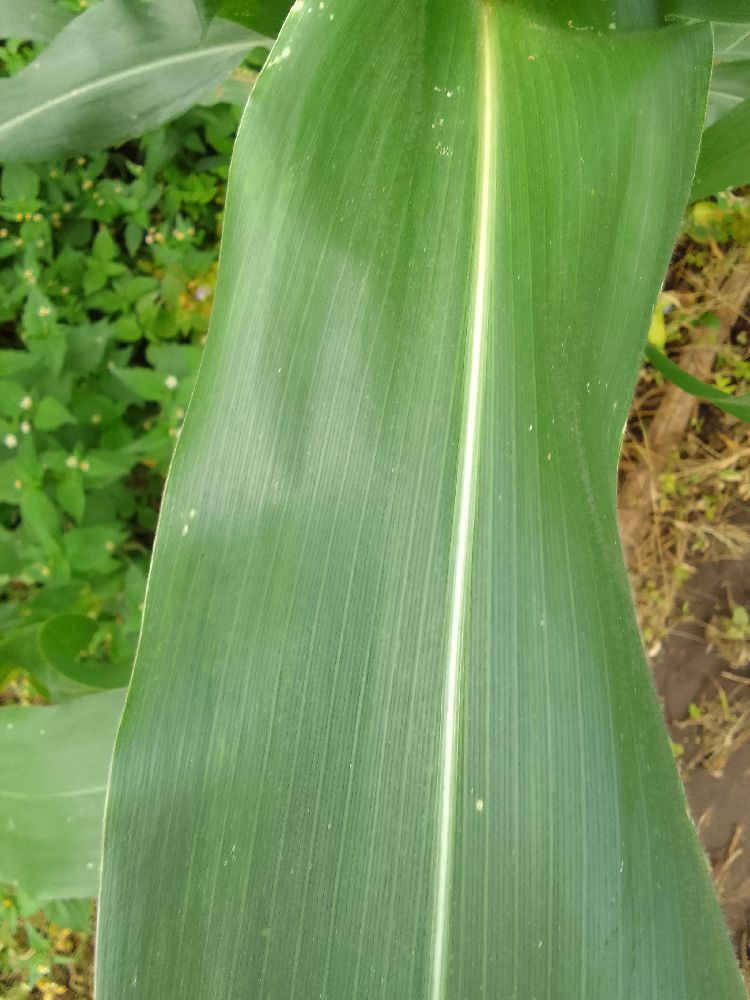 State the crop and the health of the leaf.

maize, healthy
